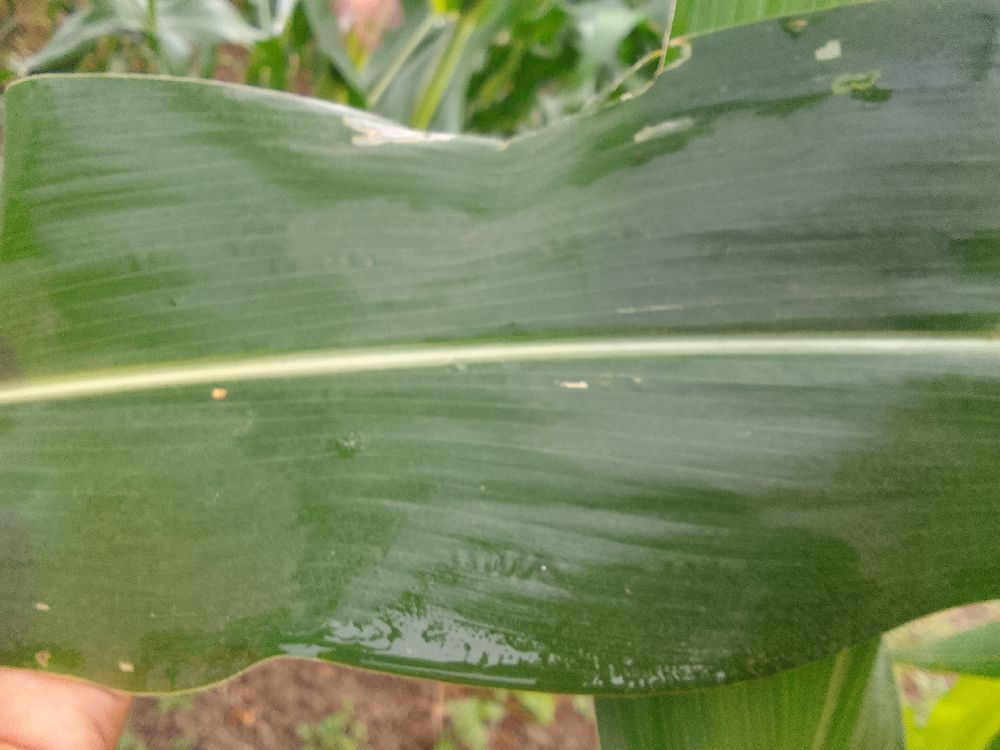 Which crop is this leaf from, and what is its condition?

maize, healthy
